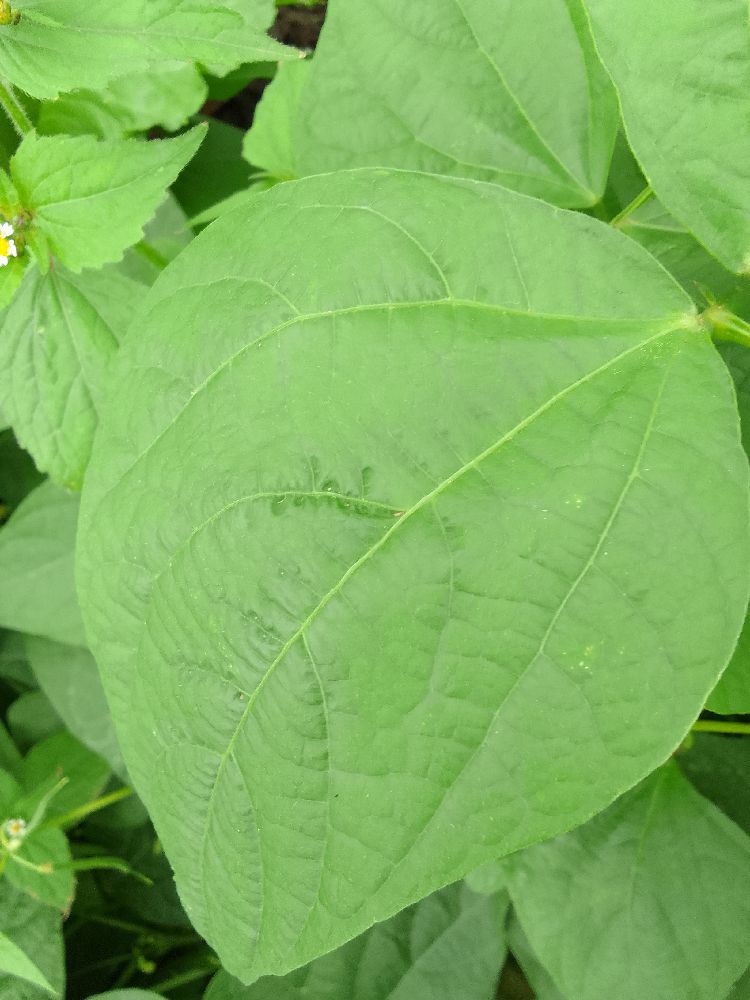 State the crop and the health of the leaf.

common bean, healthy
